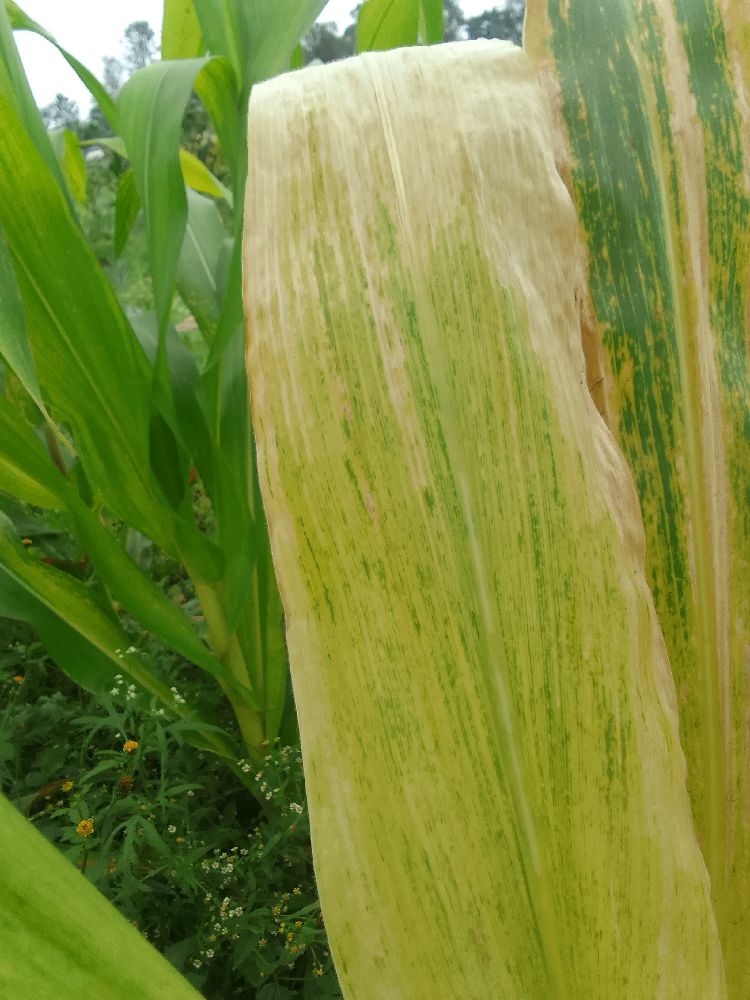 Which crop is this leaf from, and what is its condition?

maize, maize lethal necrosis
